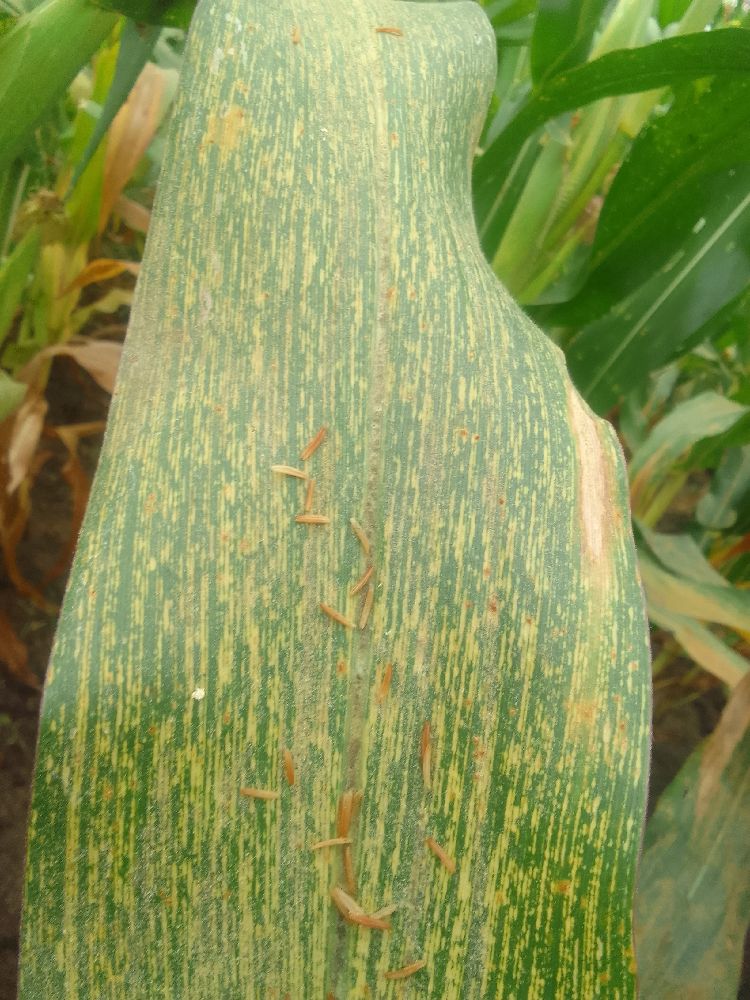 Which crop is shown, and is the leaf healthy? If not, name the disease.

maize, maize streak virus
